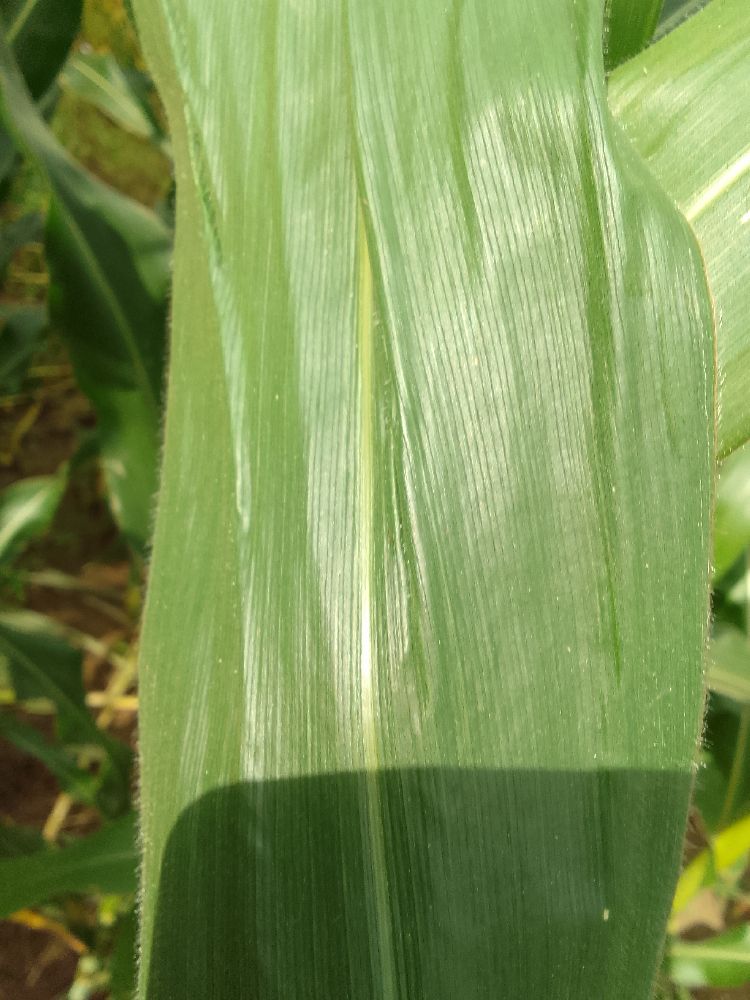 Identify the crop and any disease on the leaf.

maize, healthy
